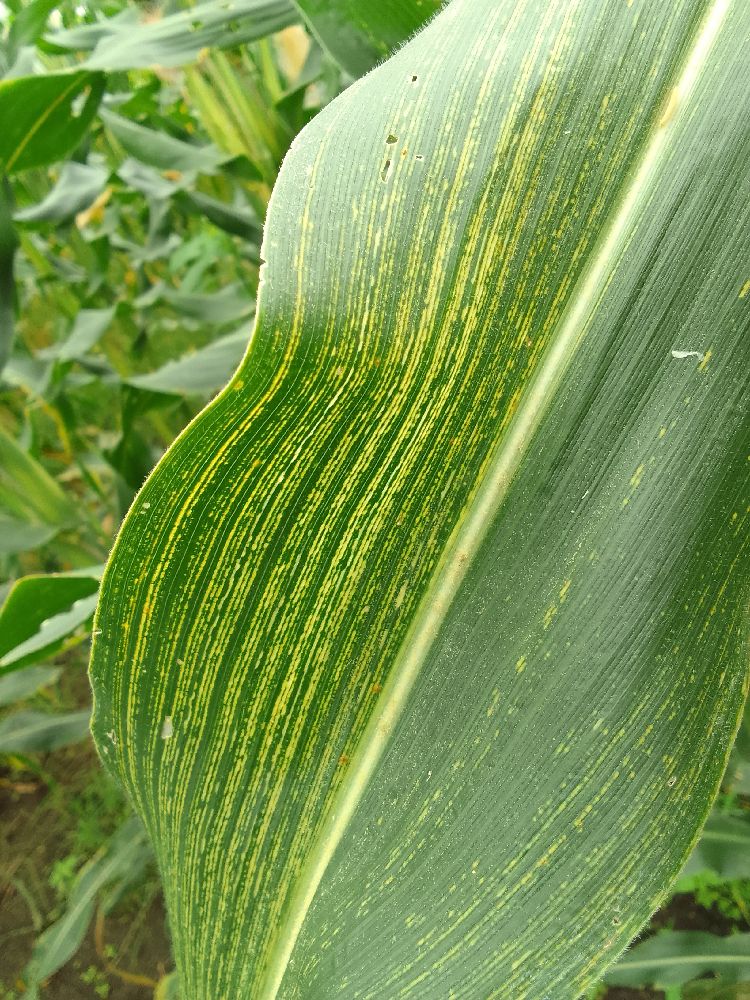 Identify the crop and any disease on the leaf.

maize, maize streak virus
